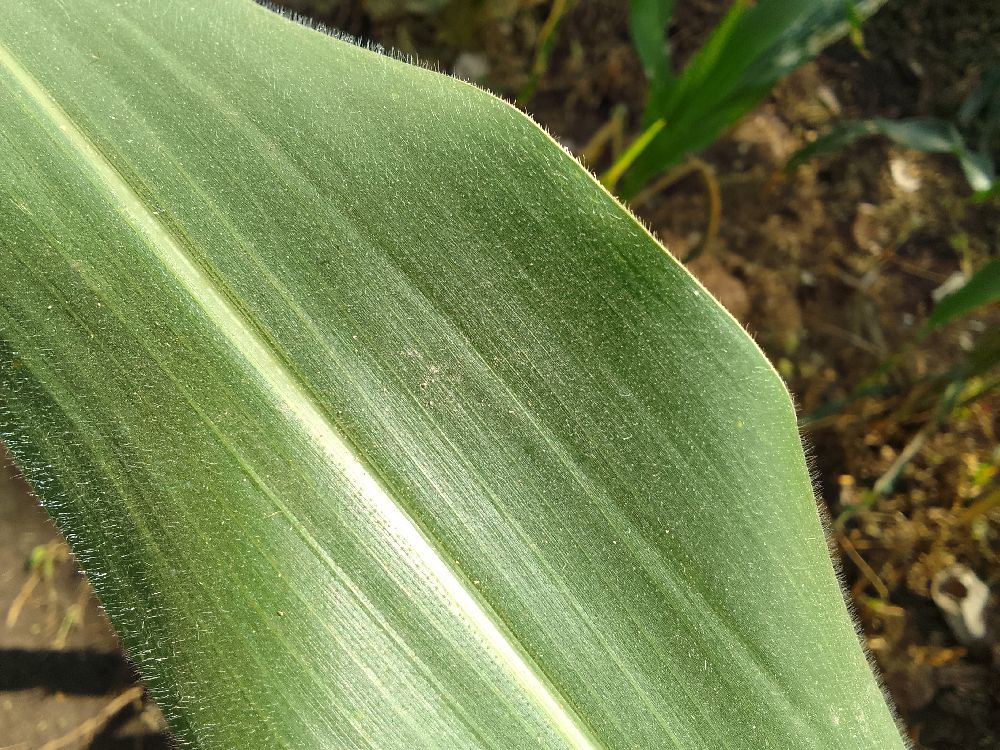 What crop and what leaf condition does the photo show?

maize, healthy
